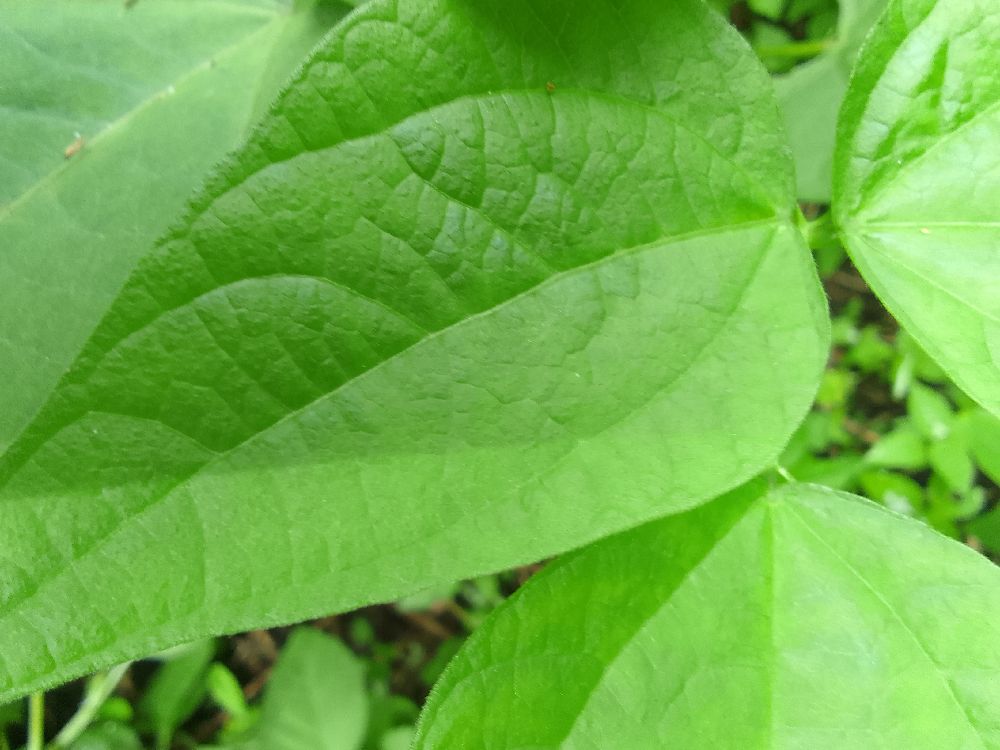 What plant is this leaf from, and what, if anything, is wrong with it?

common bean, healthy
